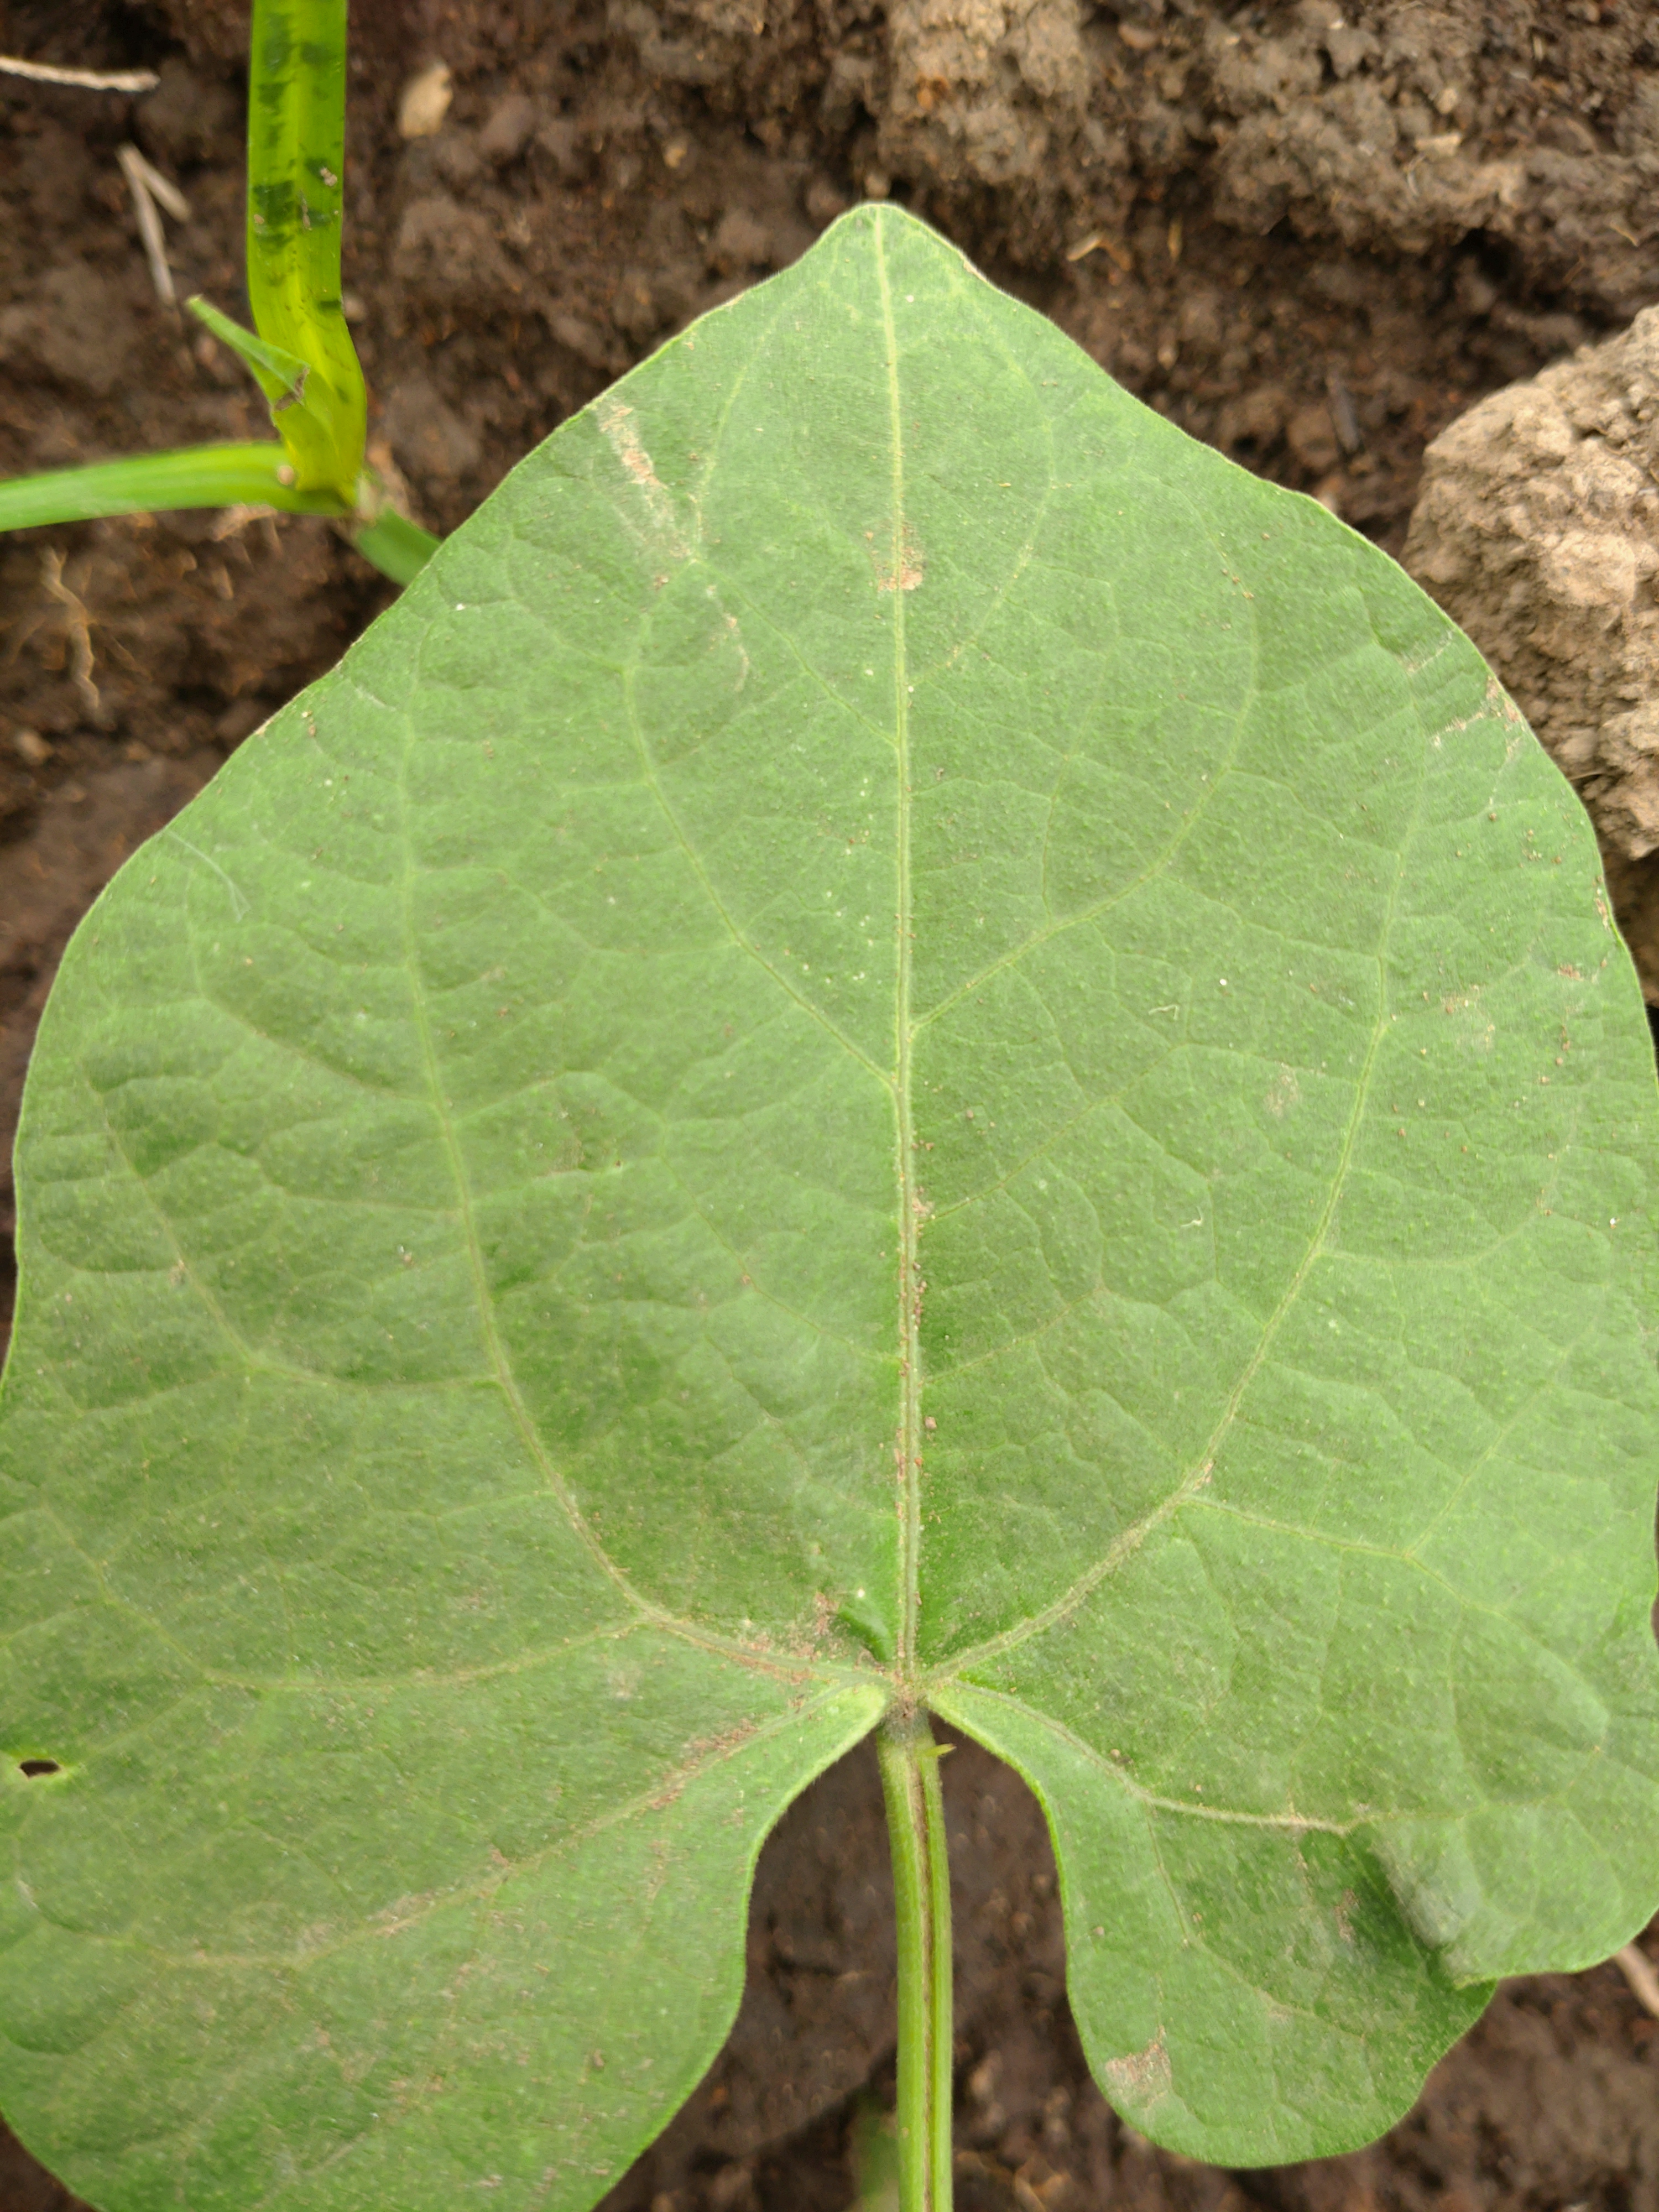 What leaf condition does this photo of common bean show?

healthy
